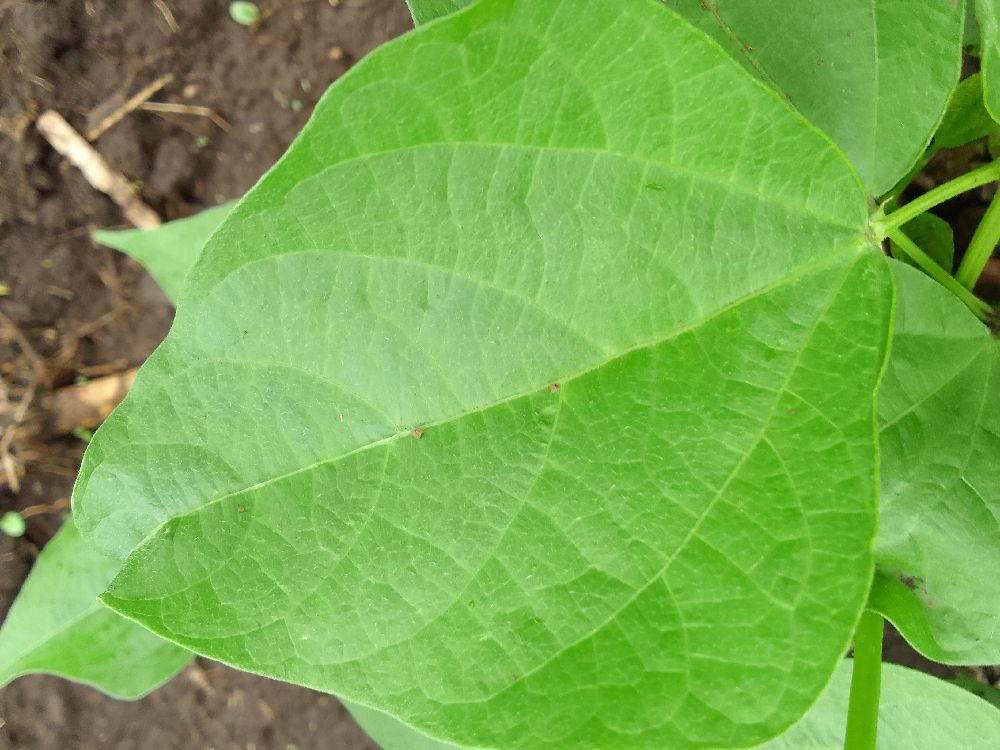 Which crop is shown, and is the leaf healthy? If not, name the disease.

common bean, healthy
